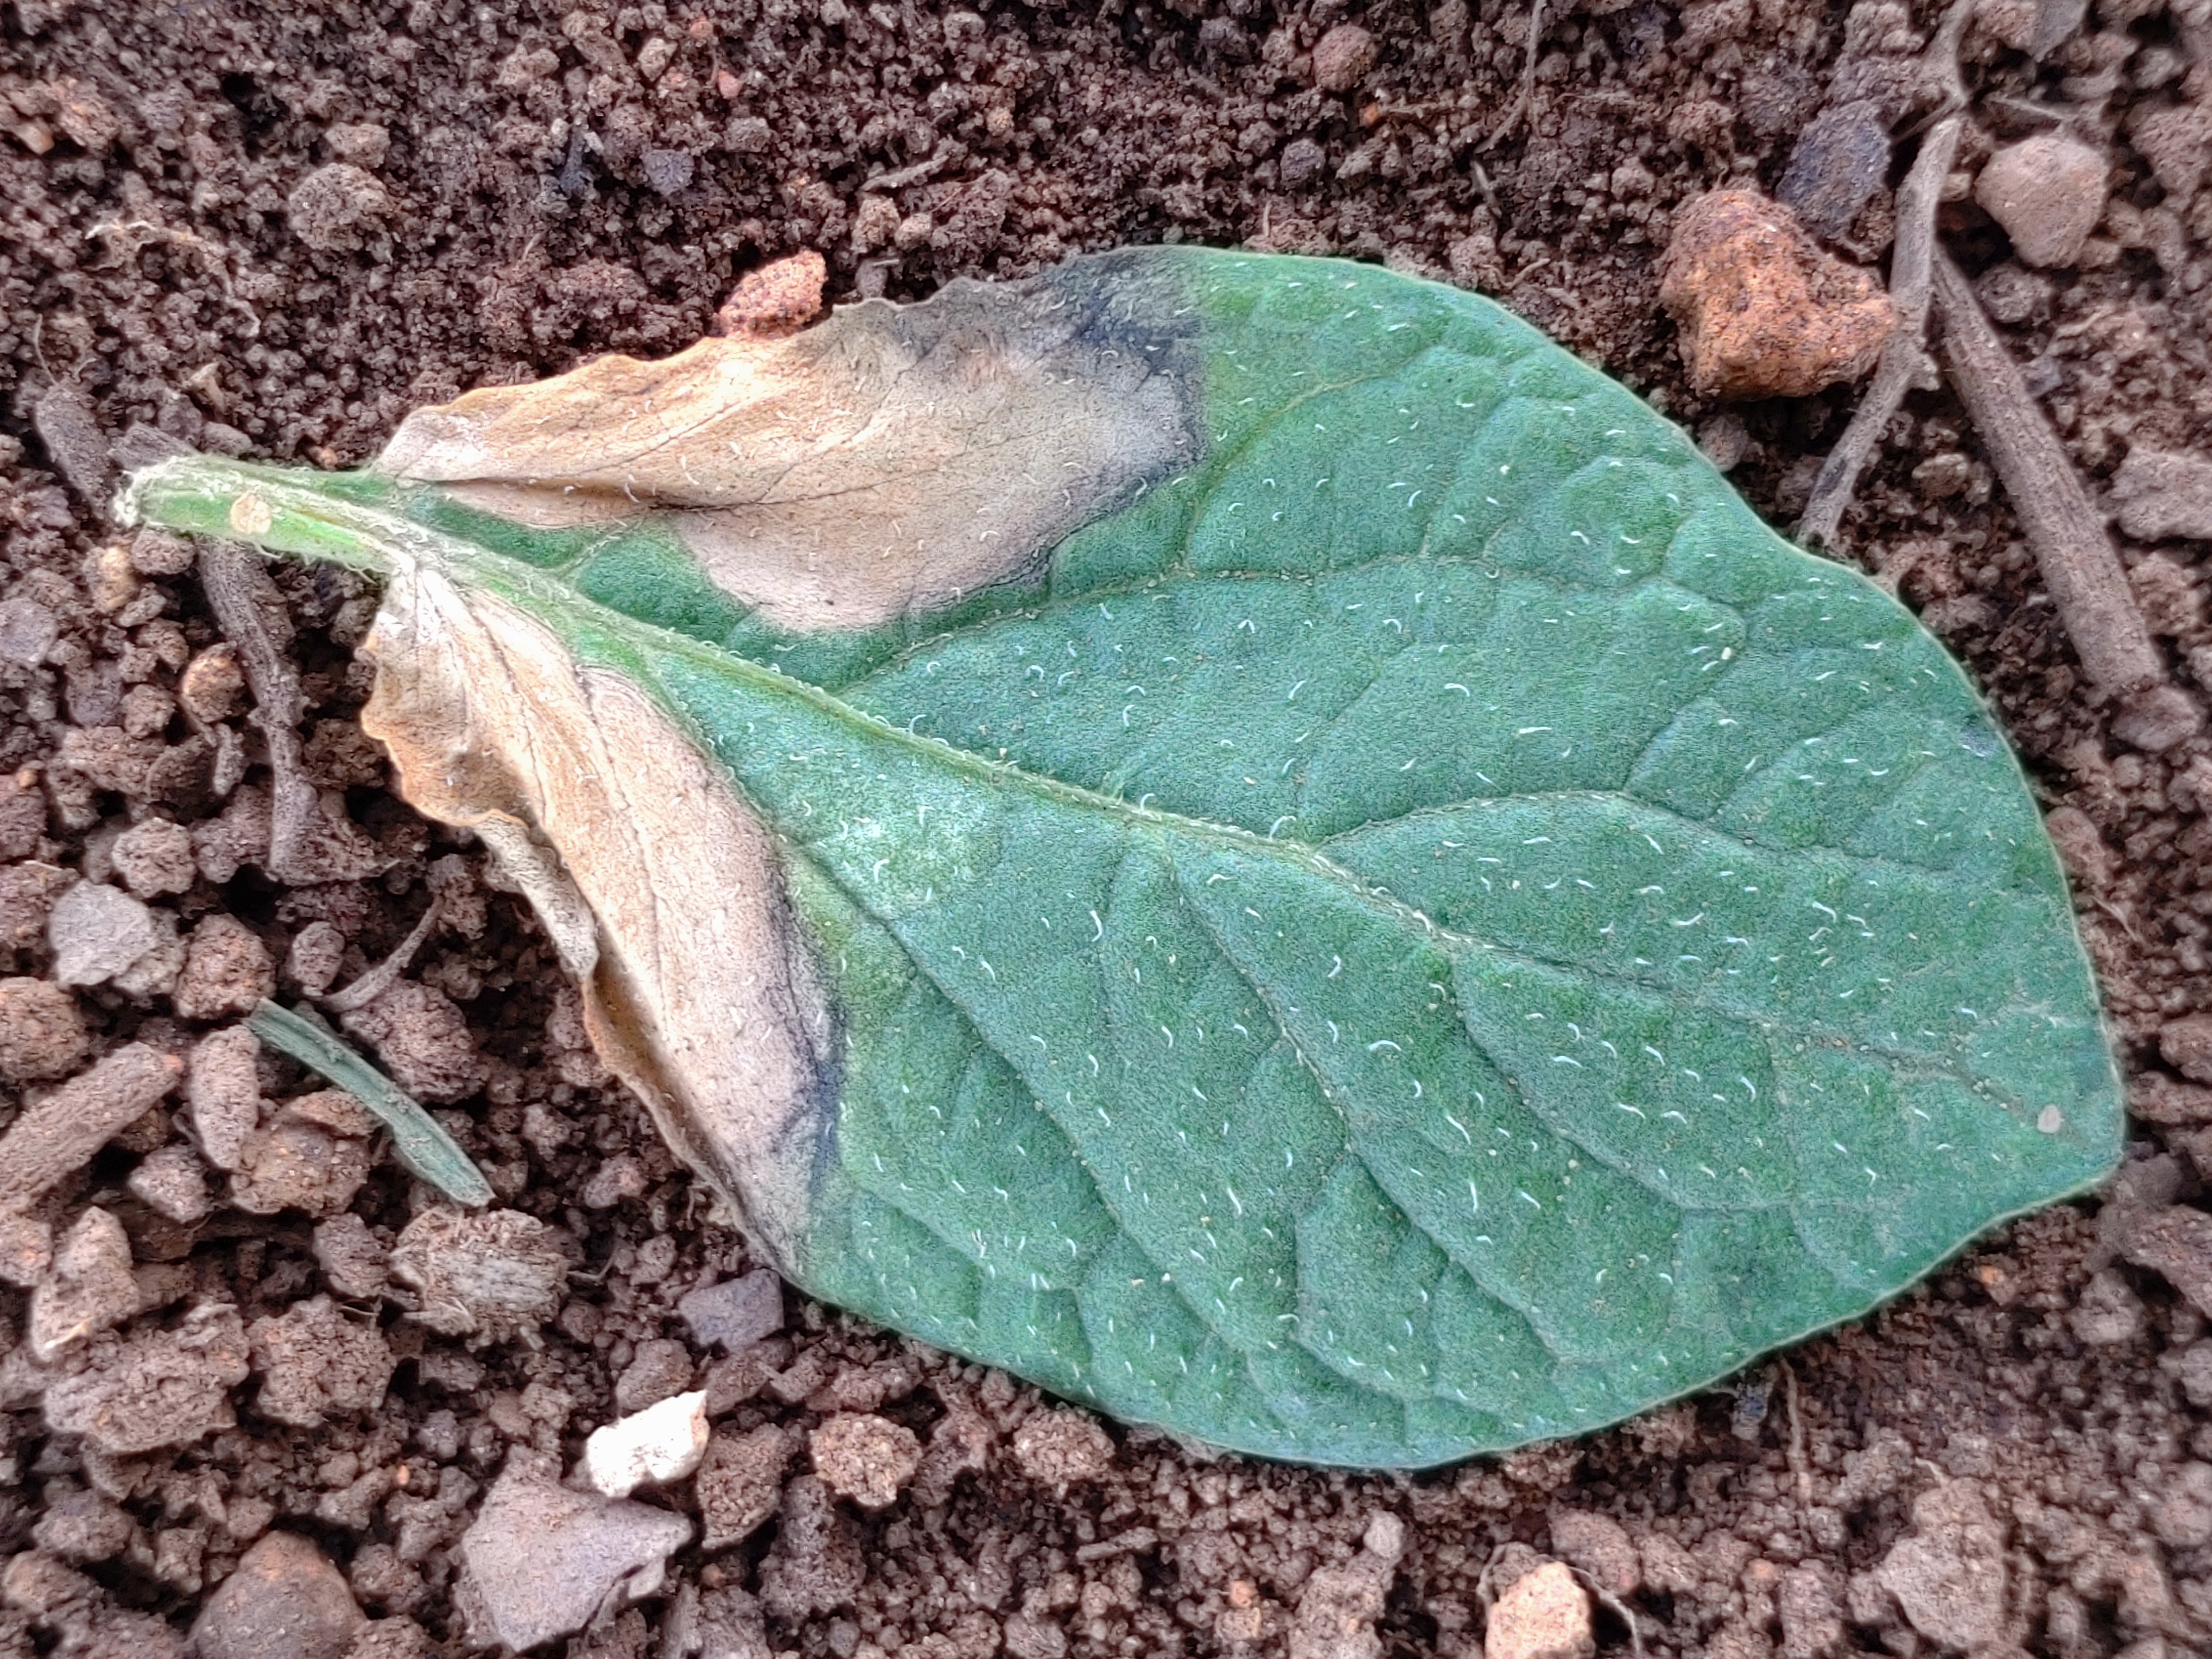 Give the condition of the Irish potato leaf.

early blight
